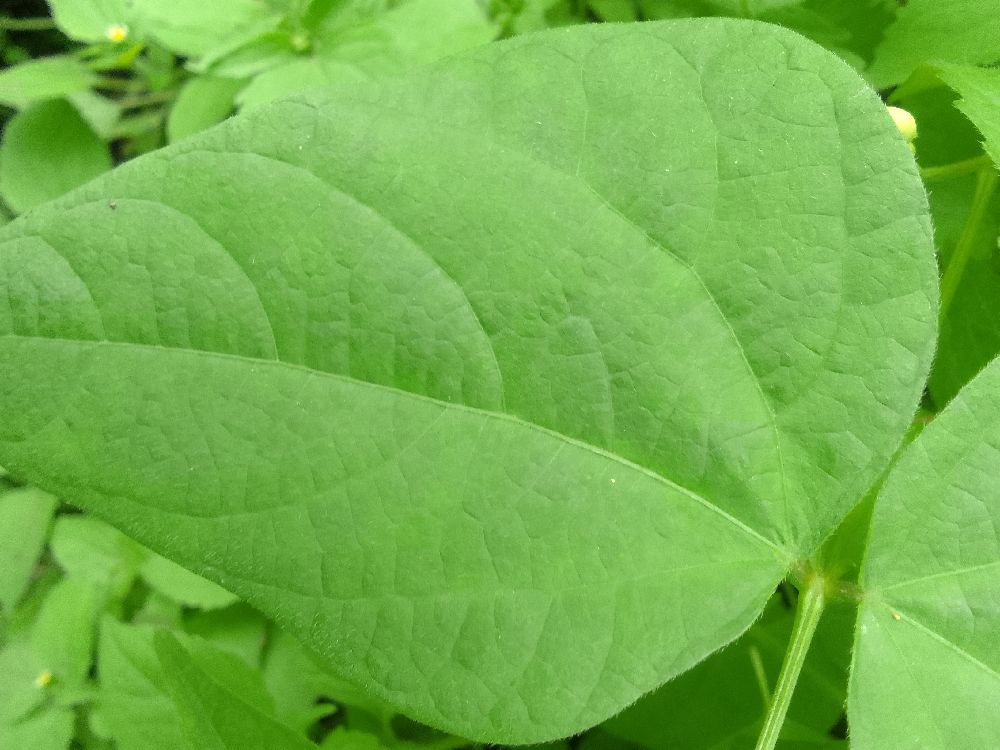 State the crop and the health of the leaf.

common bean, healthy
